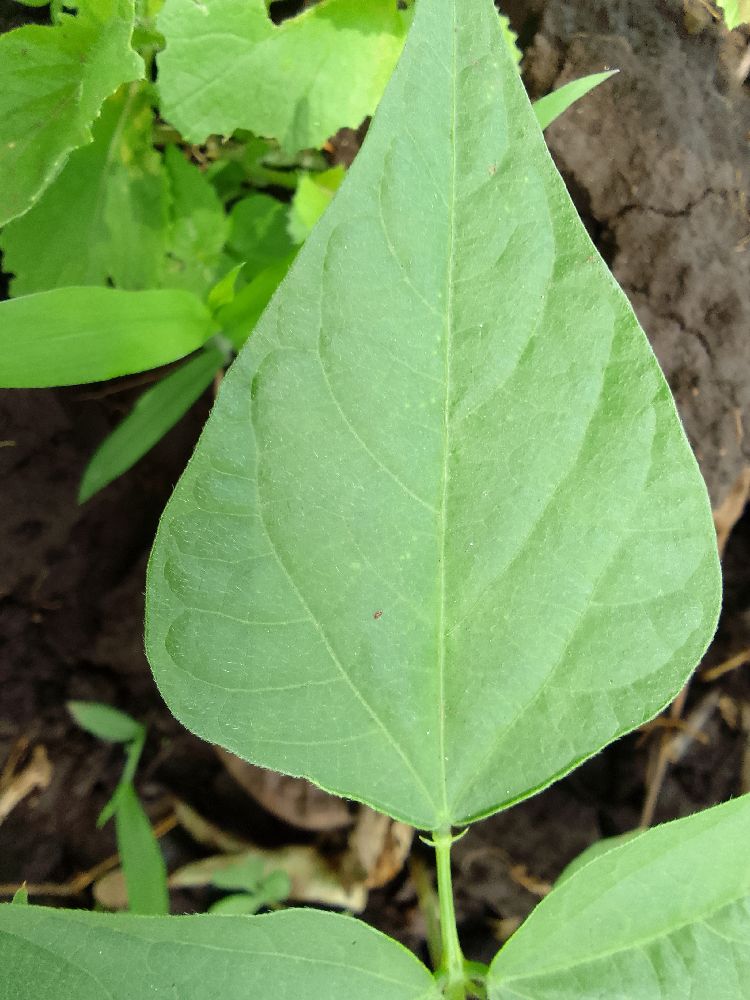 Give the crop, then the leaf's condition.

common bean, healthy
